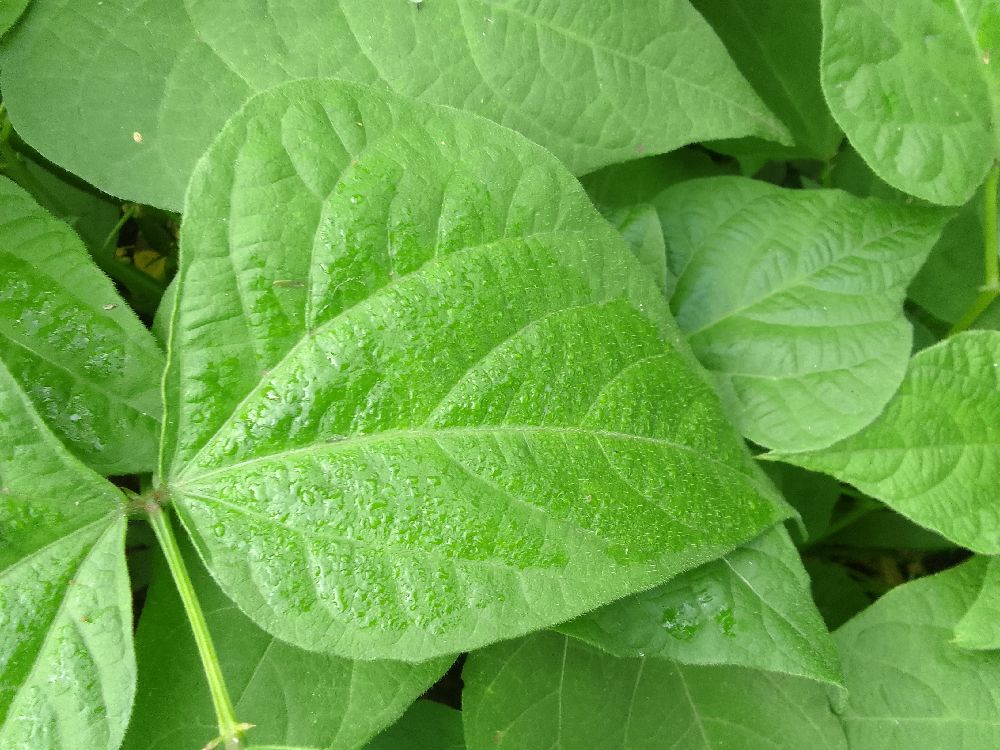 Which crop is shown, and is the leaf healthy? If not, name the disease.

common bean, healthy
